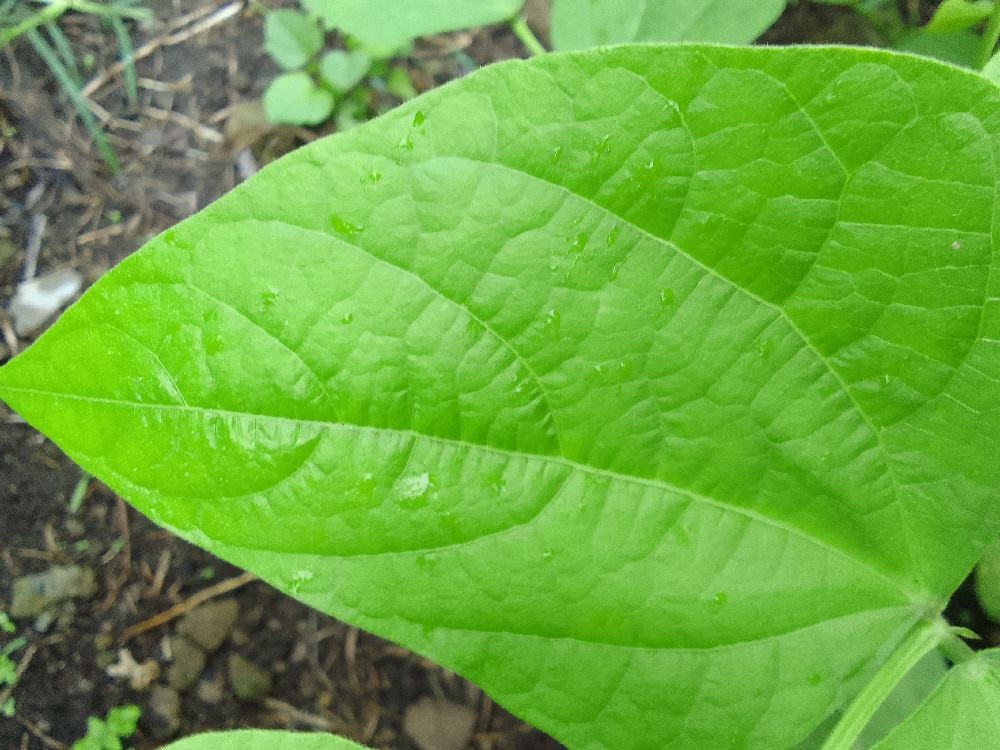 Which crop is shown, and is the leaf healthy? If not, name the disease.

common bean, healthy
